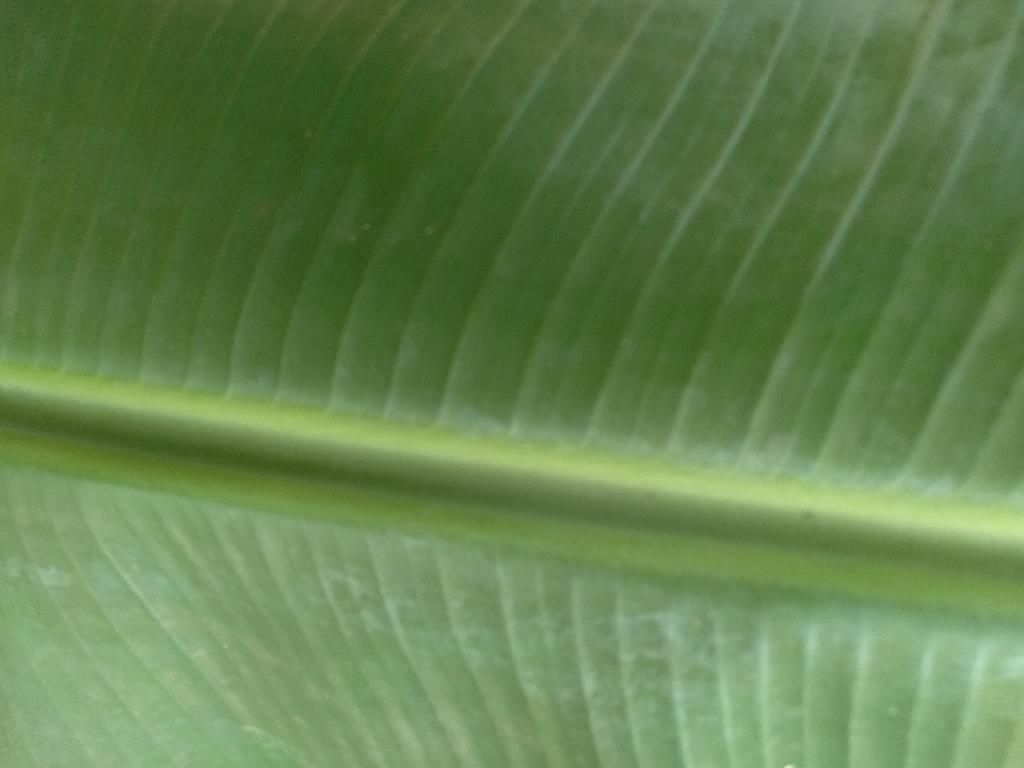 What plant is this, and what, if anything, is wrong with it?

banana, healthy
